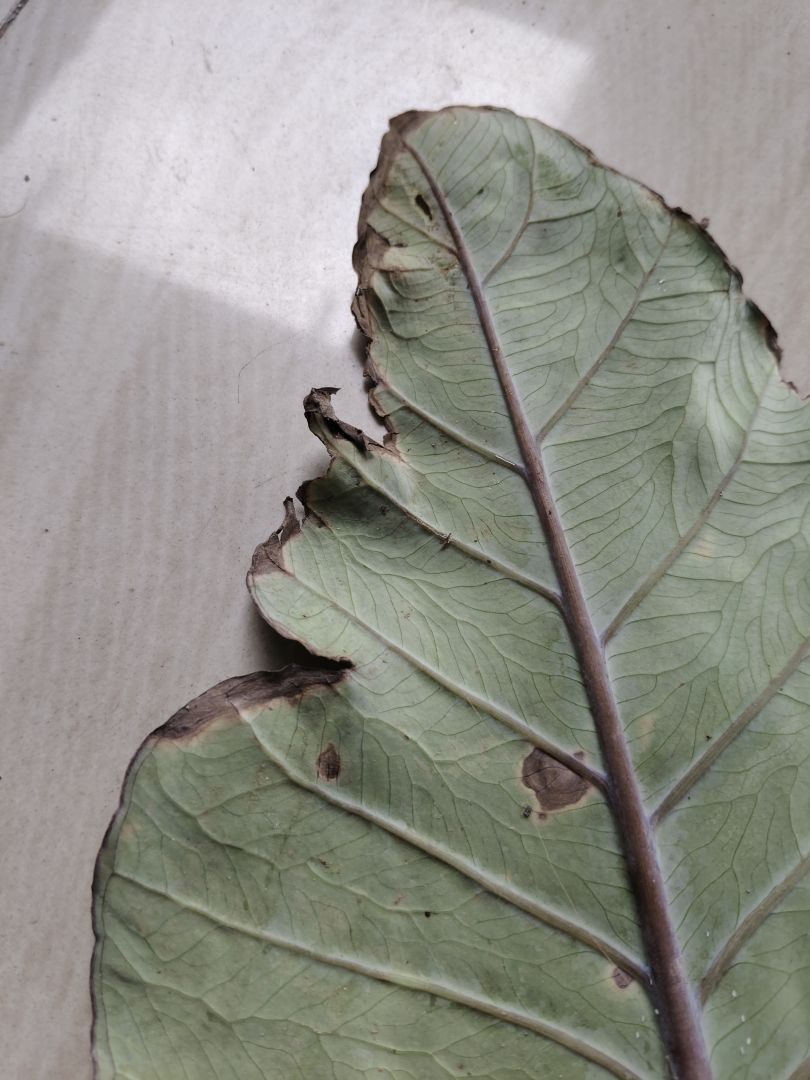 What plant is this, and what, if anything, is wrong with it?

taro, leaf blight
